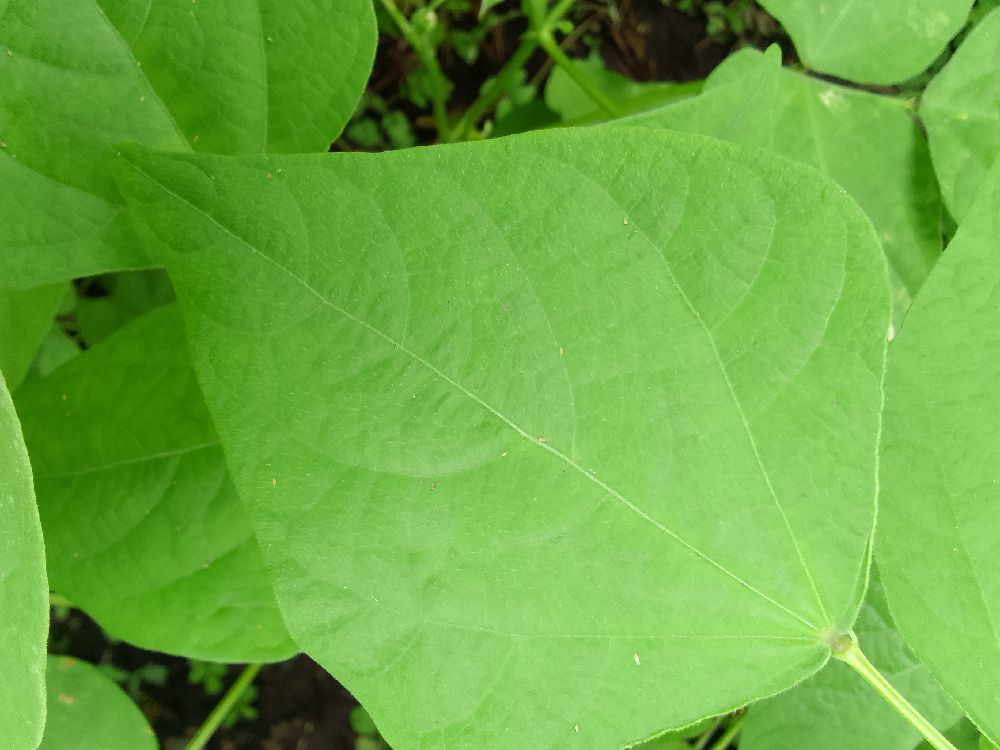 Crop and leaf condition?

common bean, healthy
